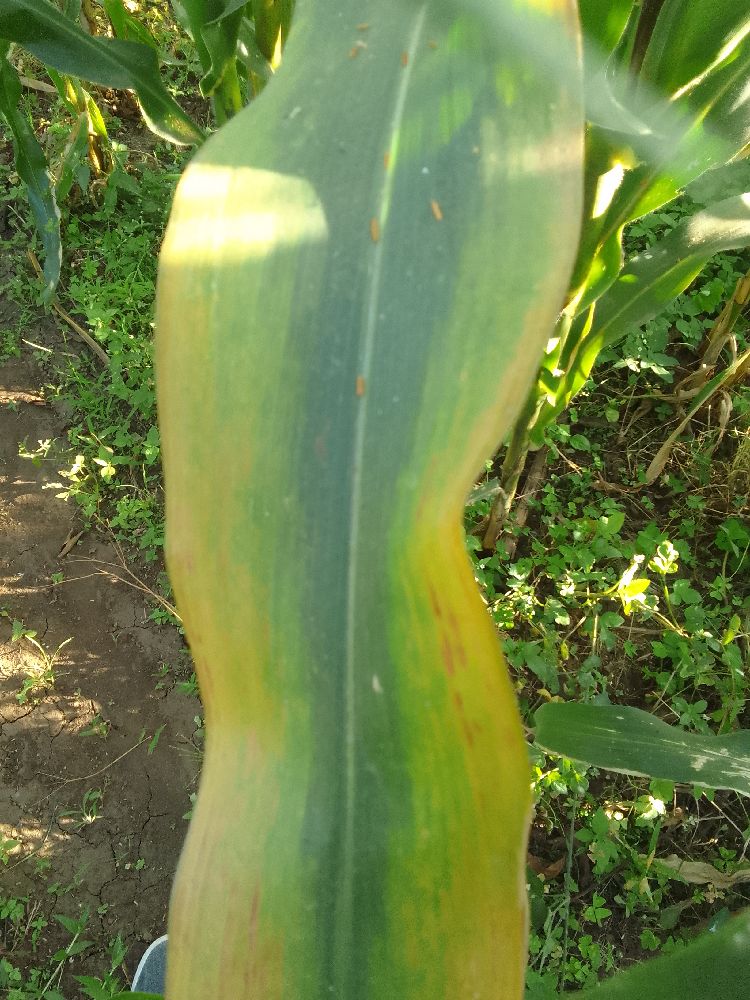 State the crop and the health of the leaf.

maize, maize lethal necrosis
